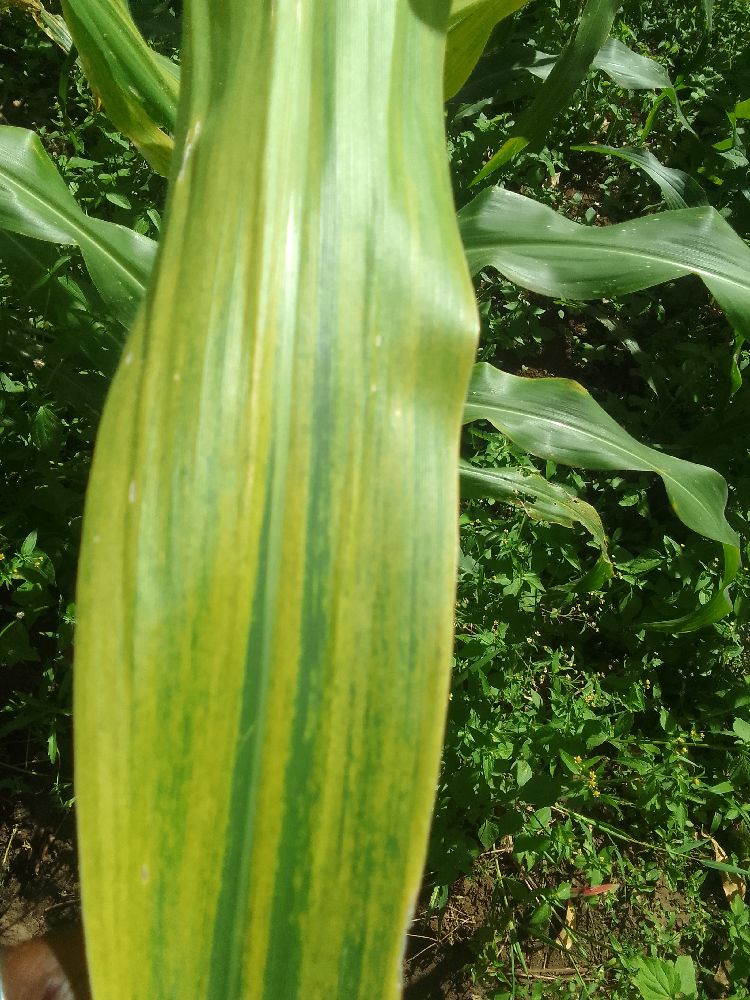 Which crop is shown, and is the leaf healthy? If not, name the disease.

maize, maize lethal necrosis
